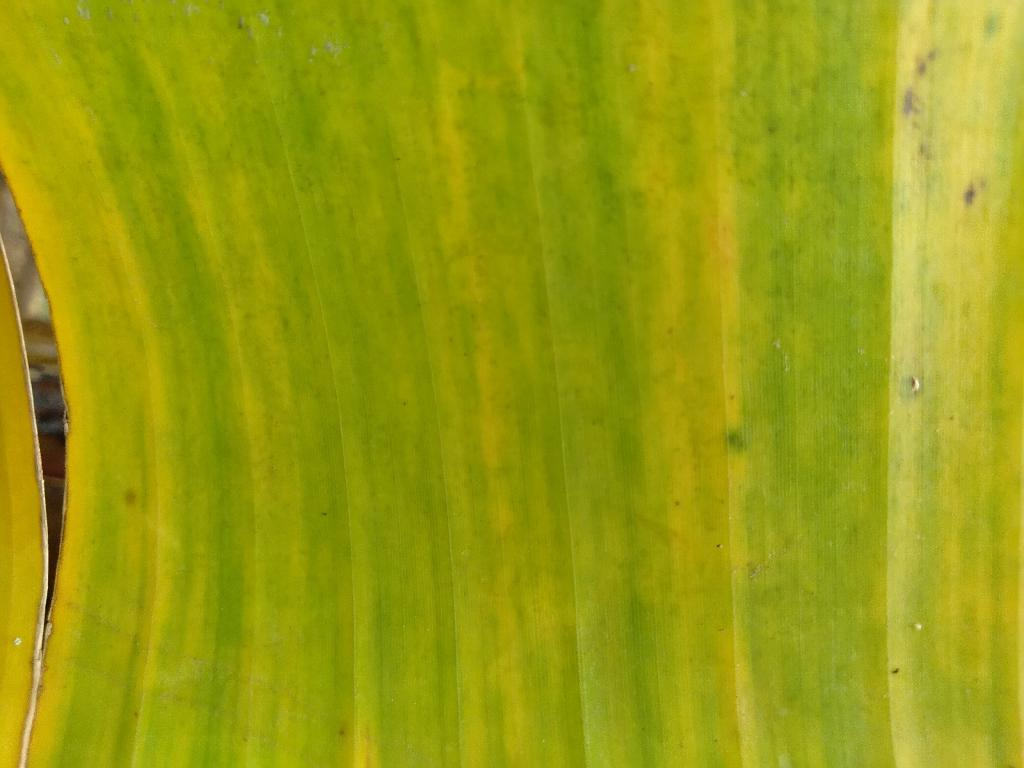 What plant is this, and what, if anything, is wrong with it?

banana, fusarium wilt race 1
